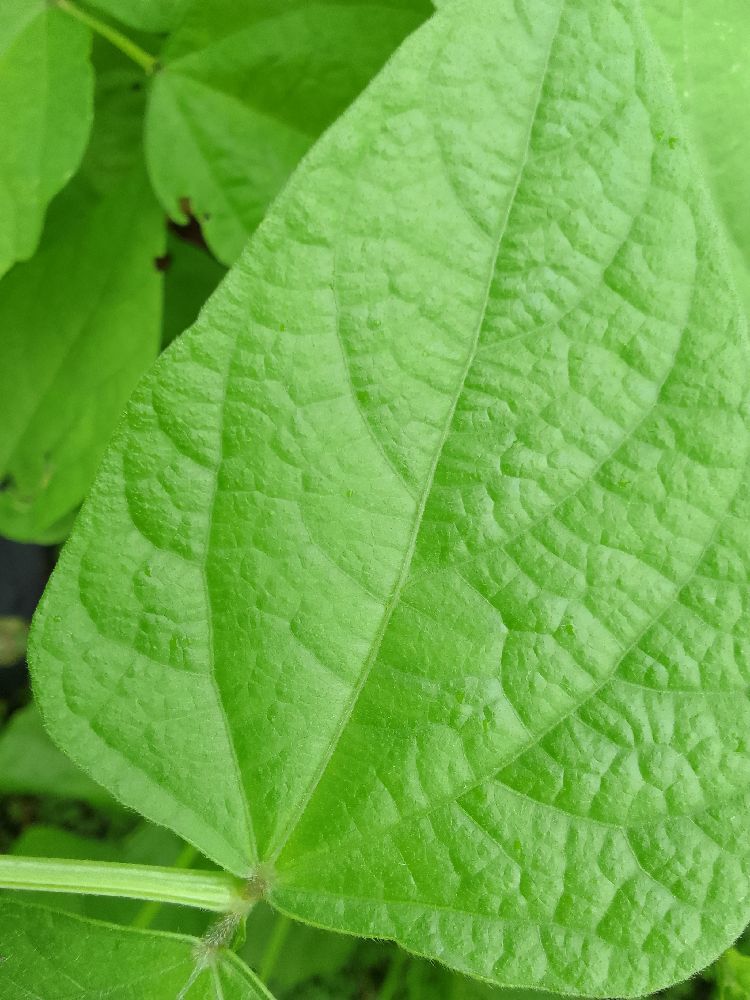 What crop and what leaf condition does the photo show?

common bean, healthy
